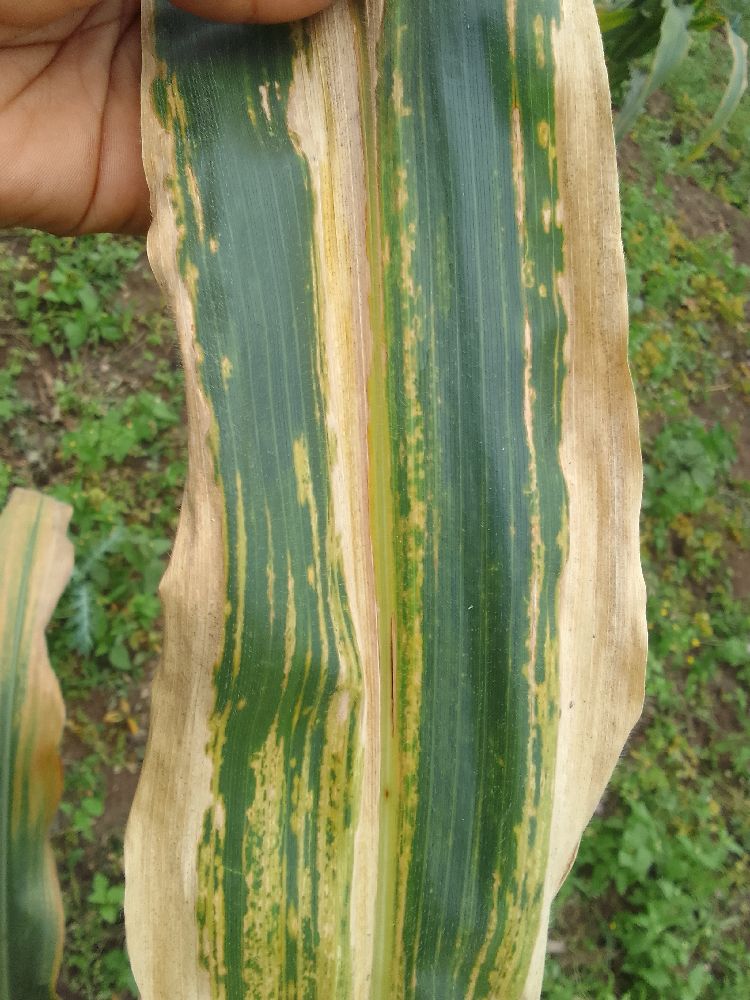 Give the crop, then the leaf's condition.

maize, maize lethal necrosis
